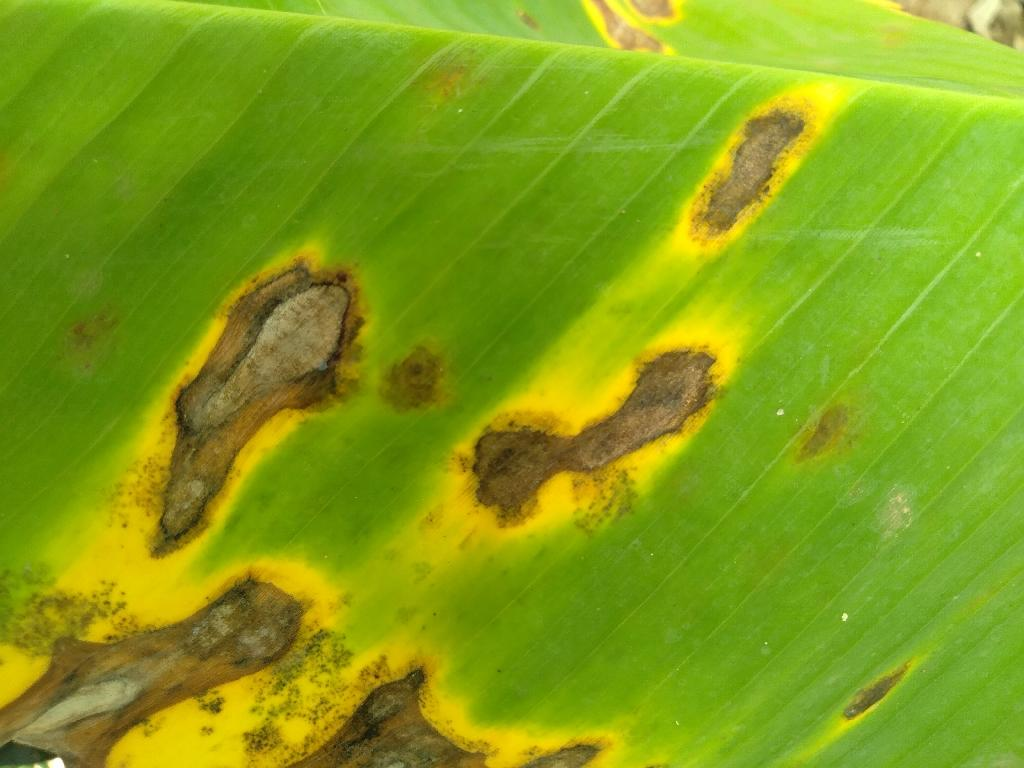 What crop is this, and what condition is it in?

banana, black sigatoka
